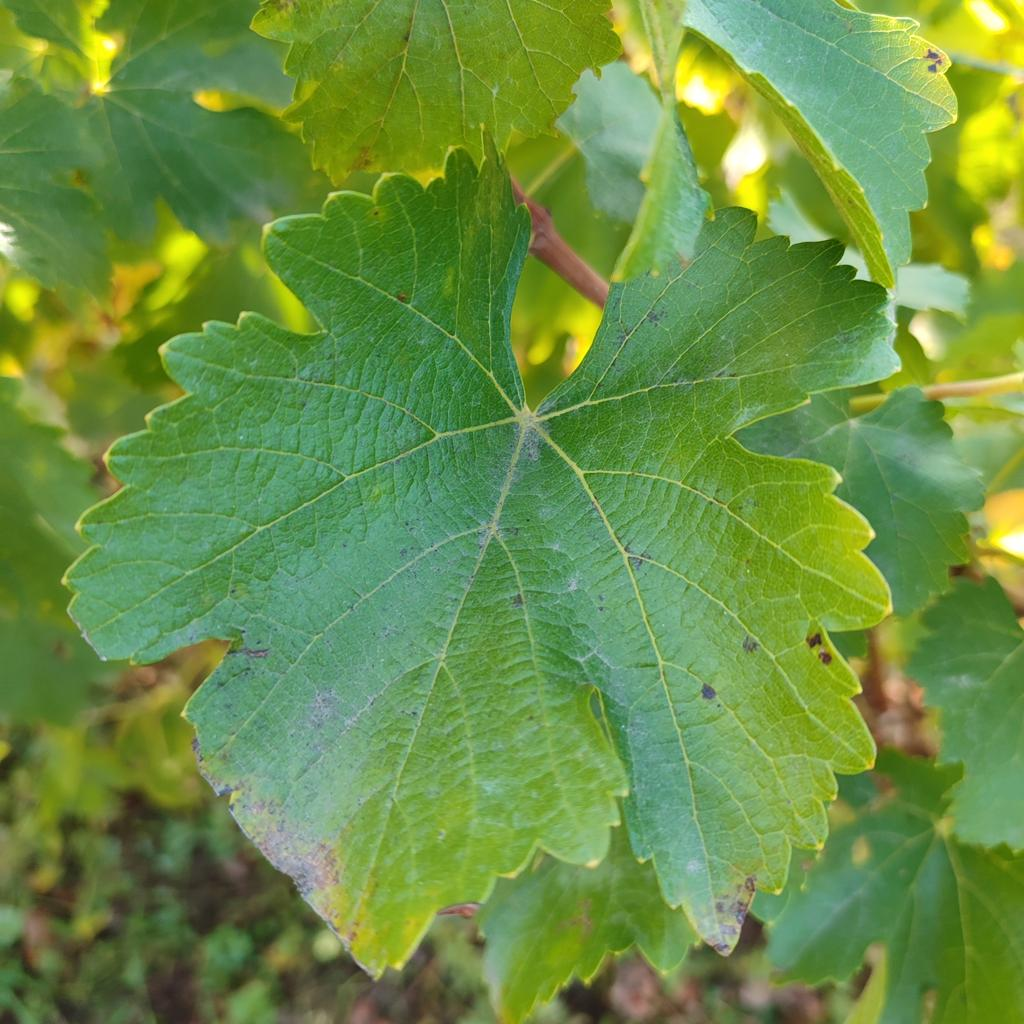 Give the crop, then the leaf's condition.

grapevine, powdery mildew
